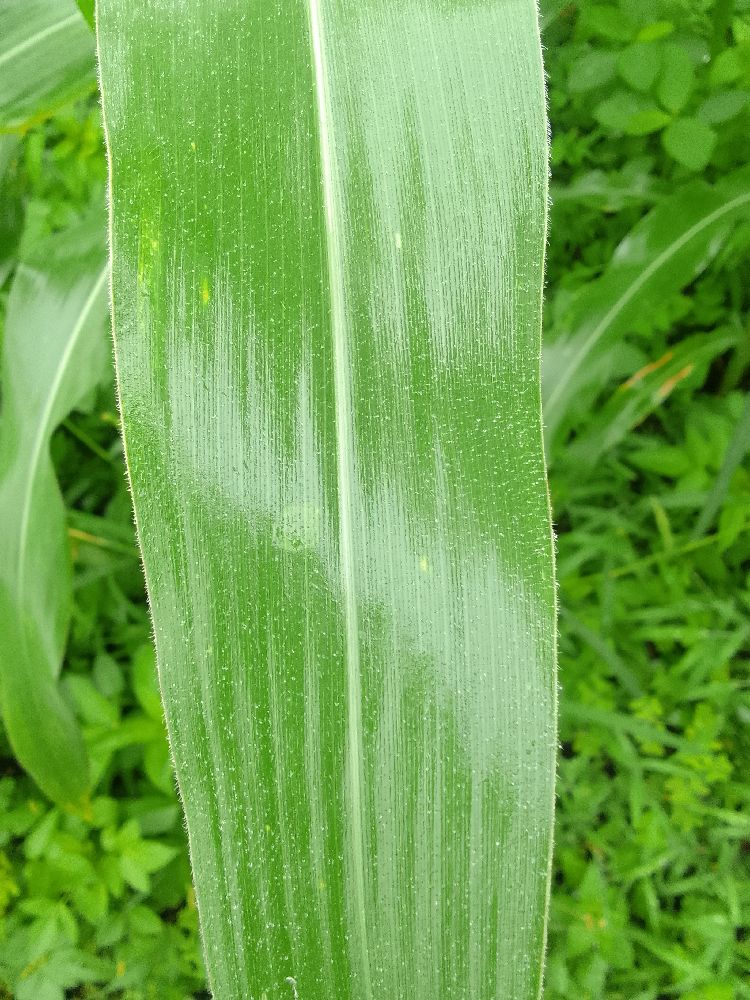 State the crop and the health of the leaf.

maize, healthy
